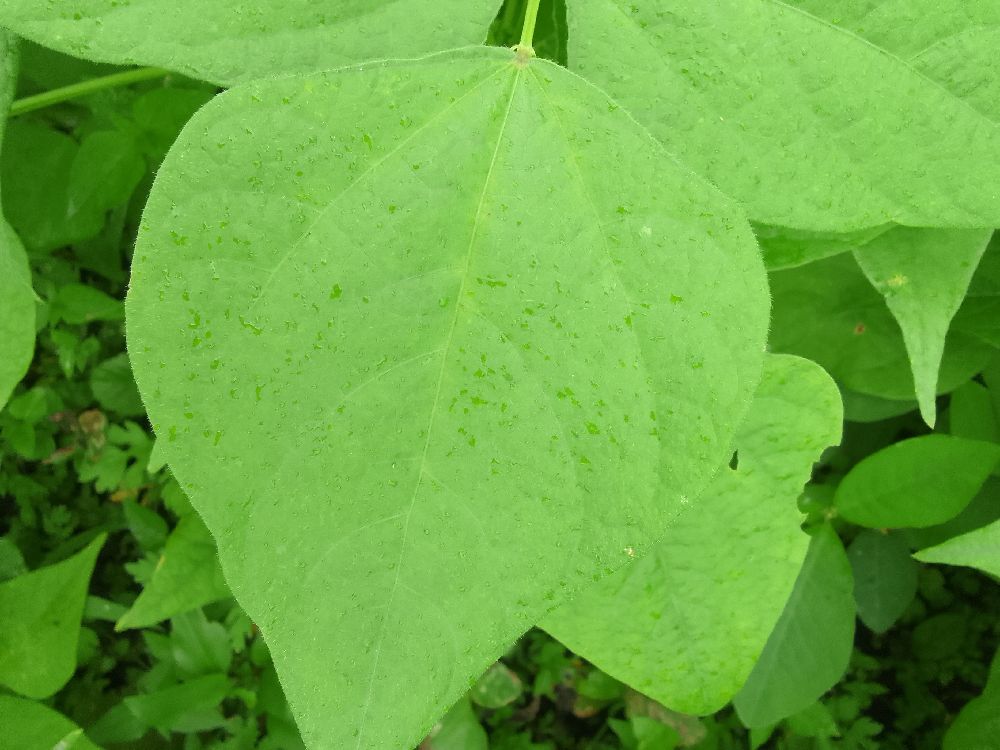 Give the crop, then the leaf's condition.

common bean, healthy
